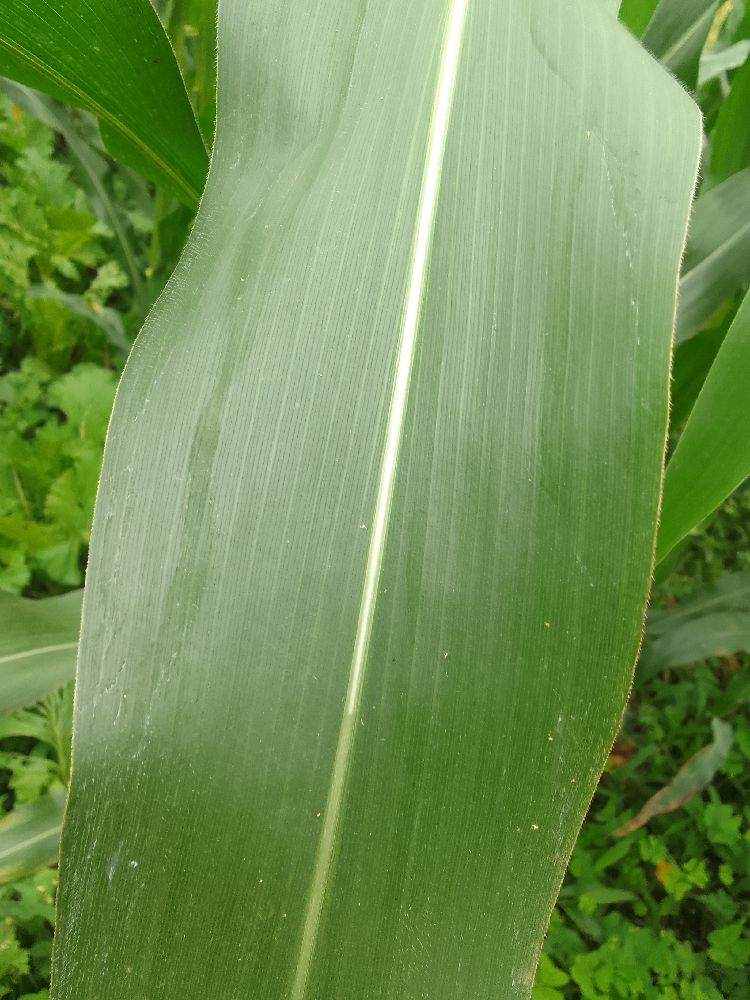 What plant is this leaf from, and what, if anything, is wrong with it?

maize, healthy
